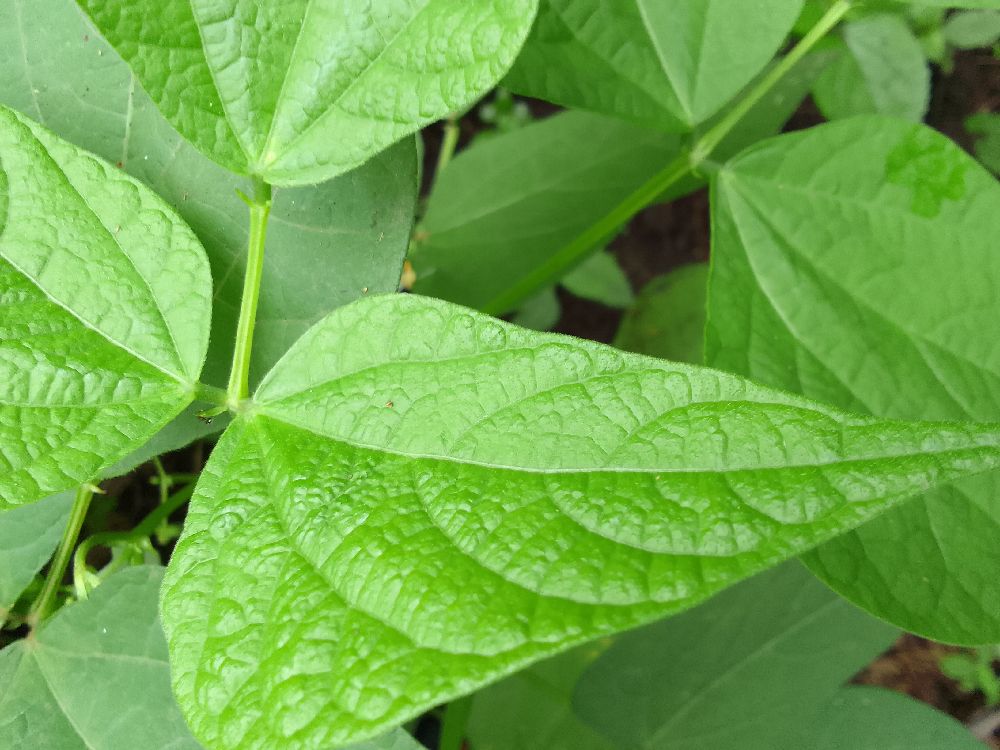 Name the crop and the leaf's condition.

common bean, healthy
